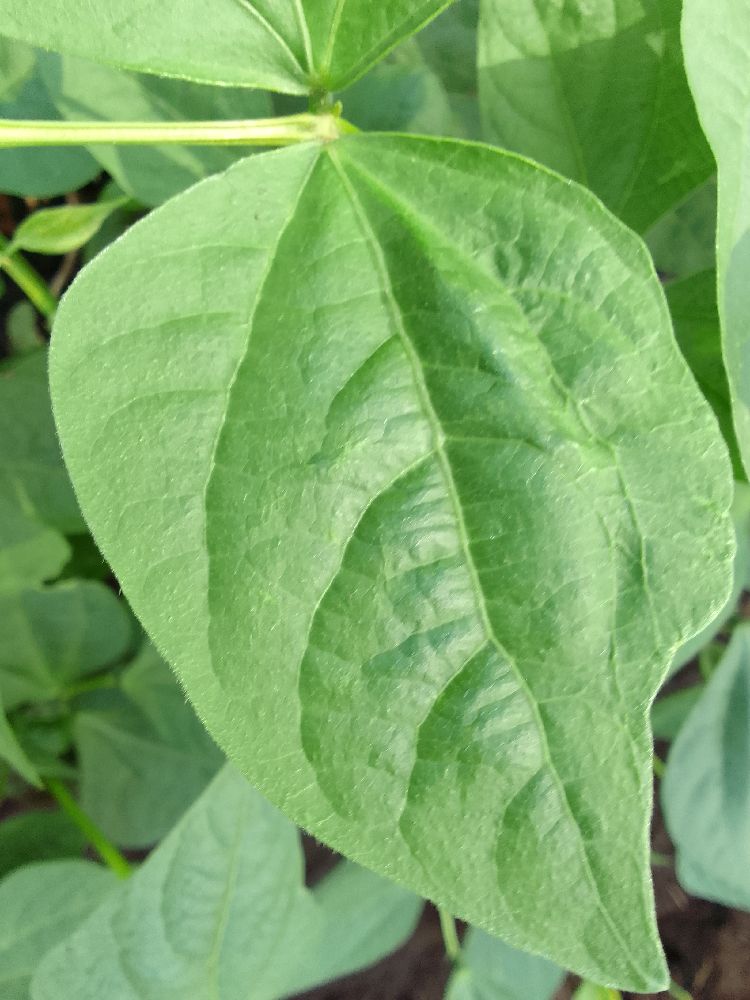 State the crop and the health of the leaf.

common bean, healthy
